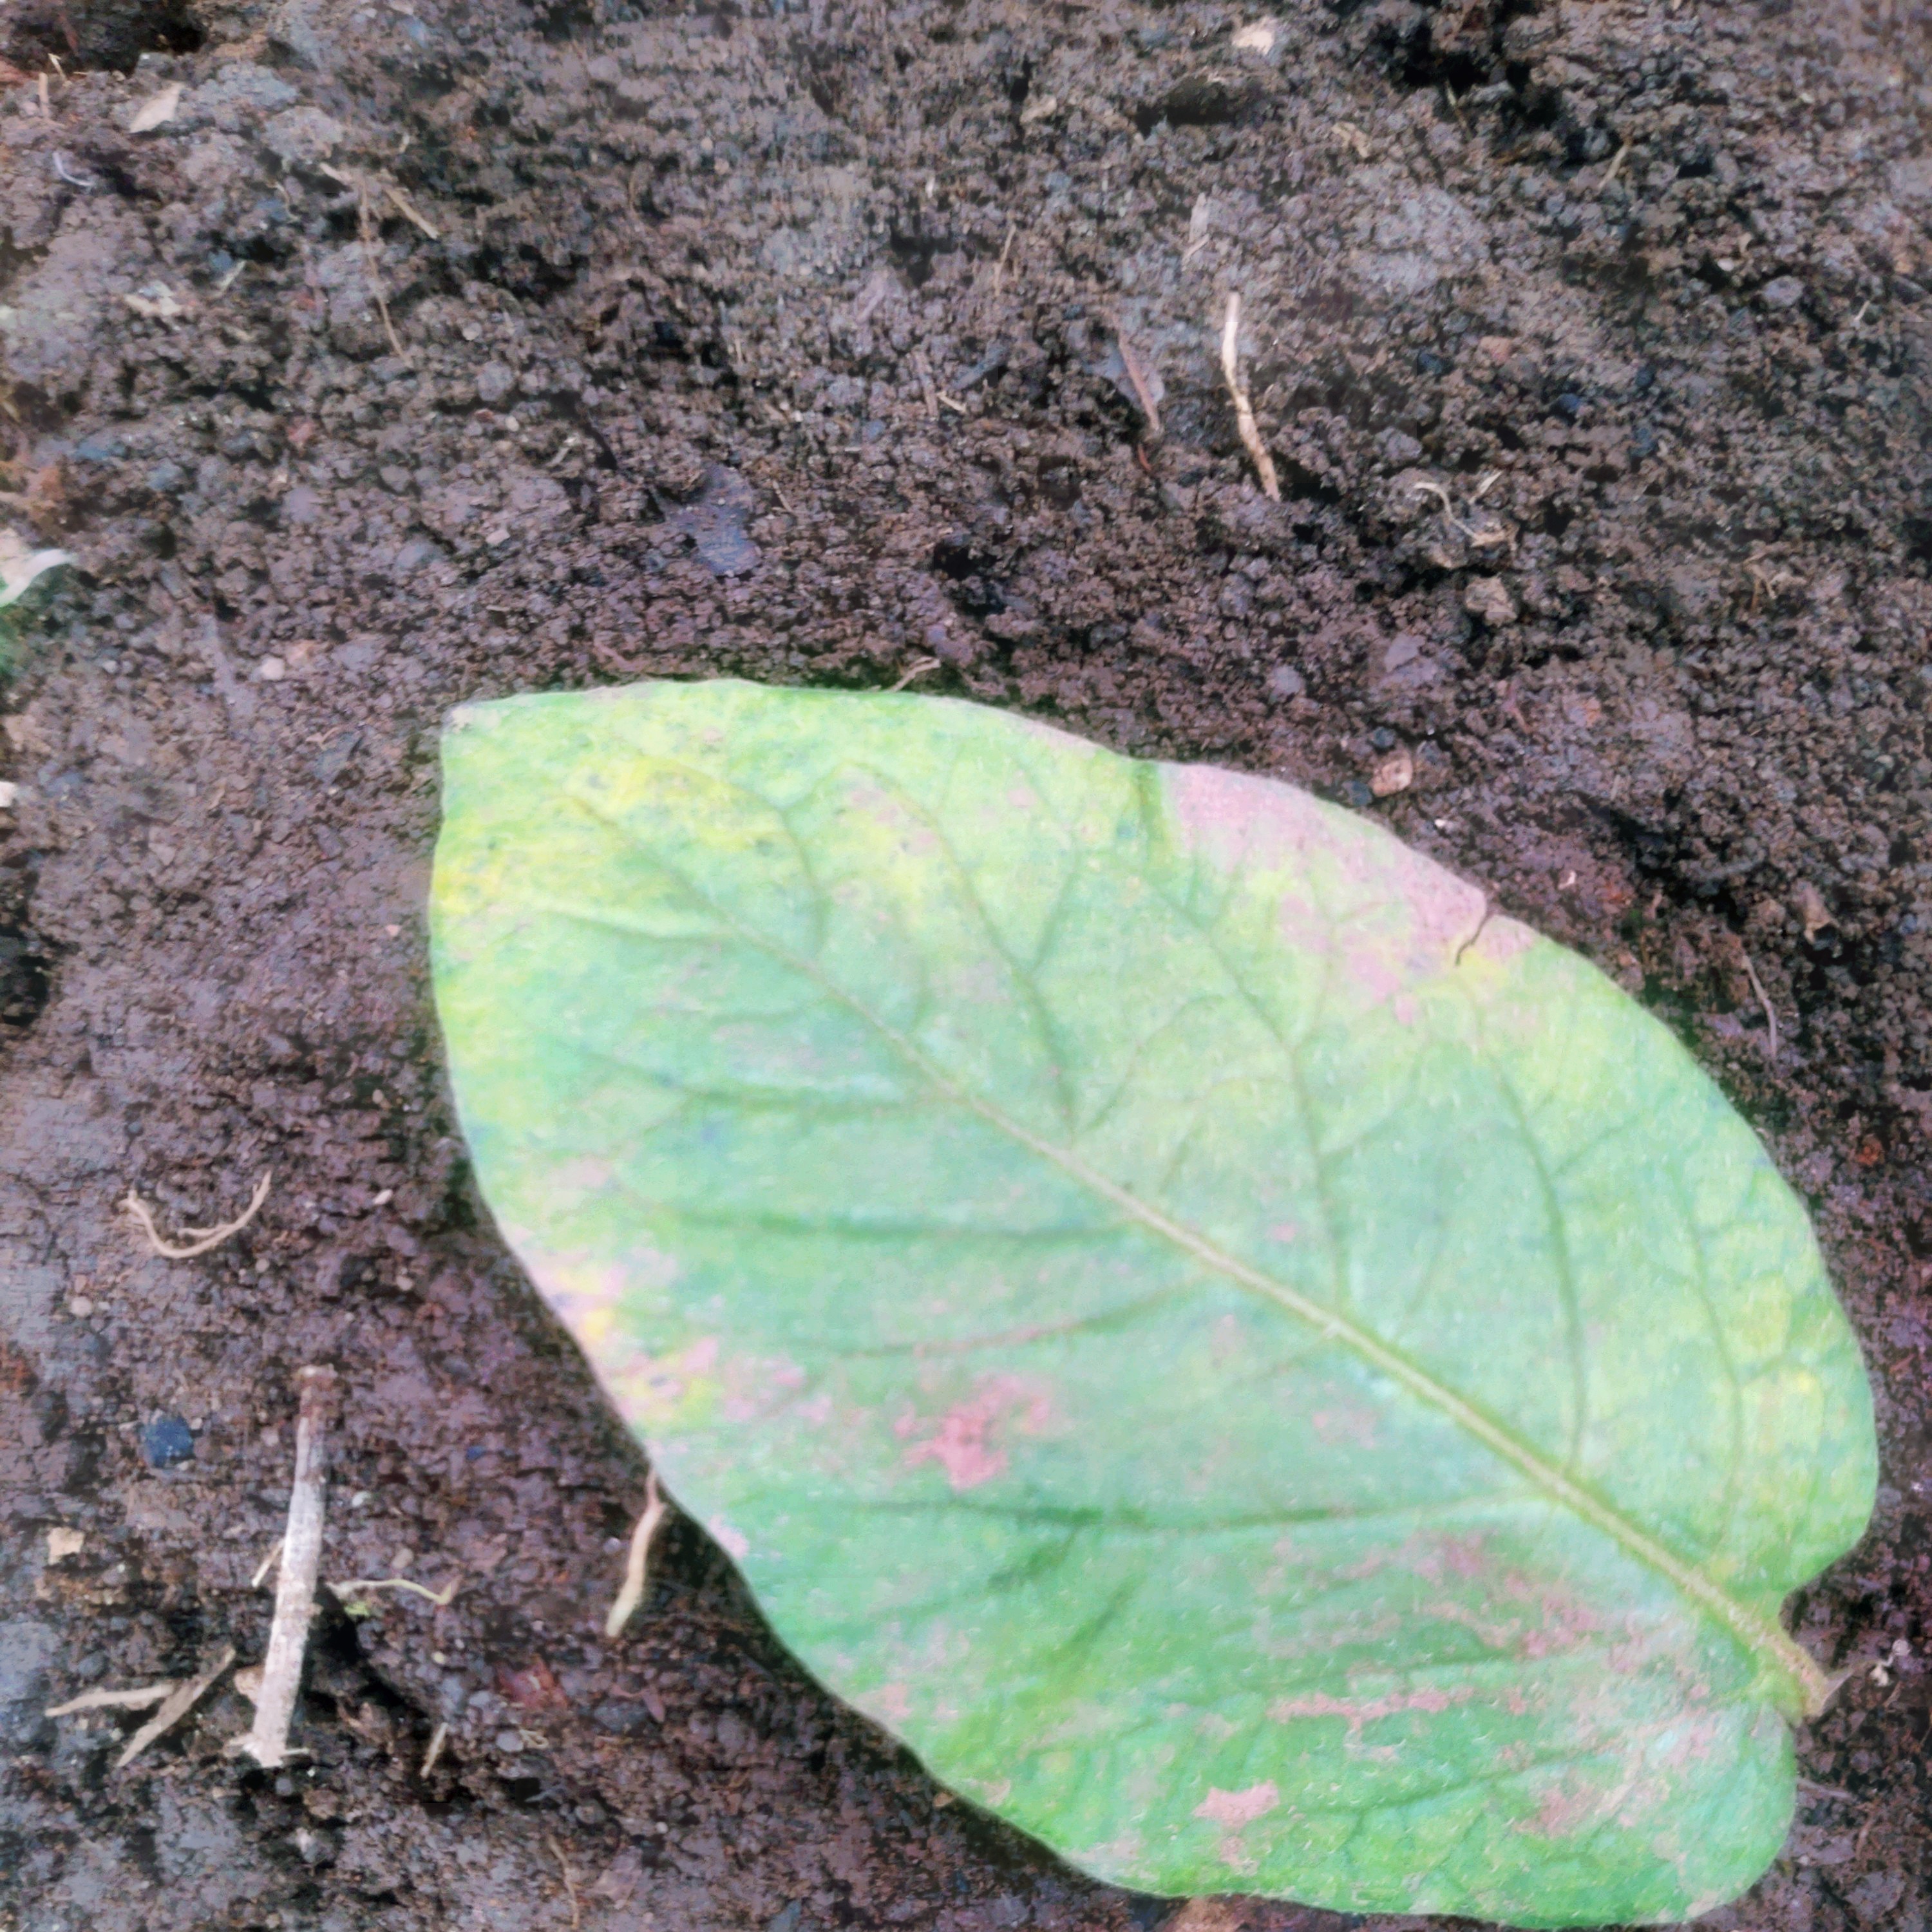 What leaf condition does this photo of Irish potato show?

late blight
